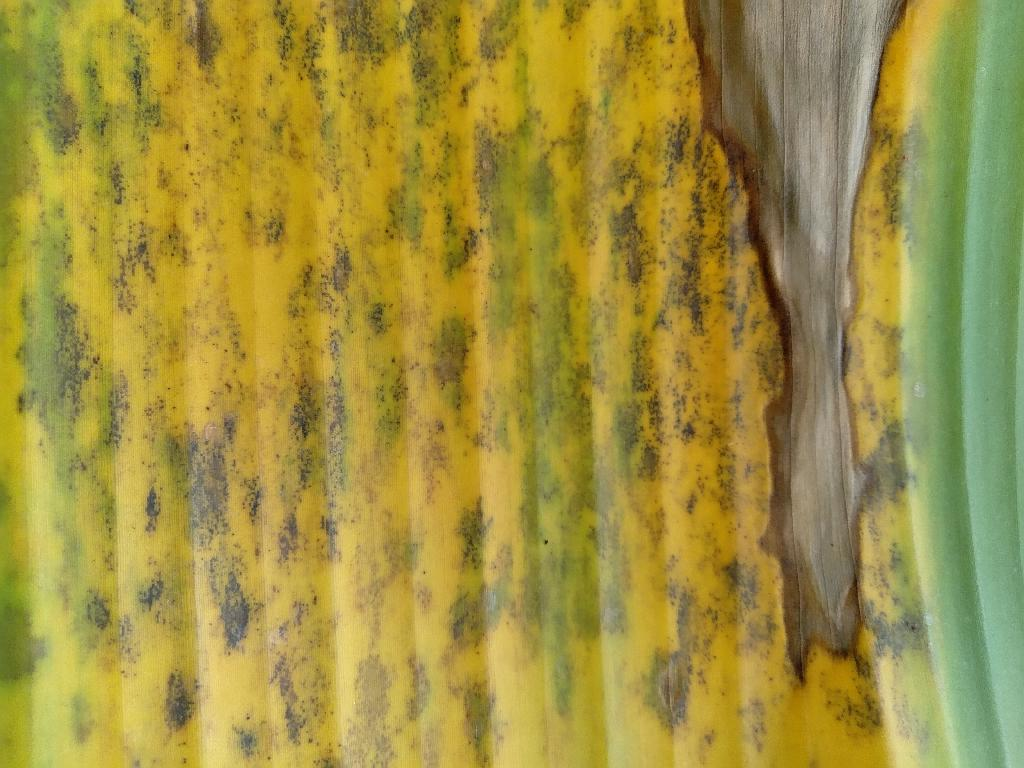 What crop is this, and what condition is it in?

banana, black sigatoka
